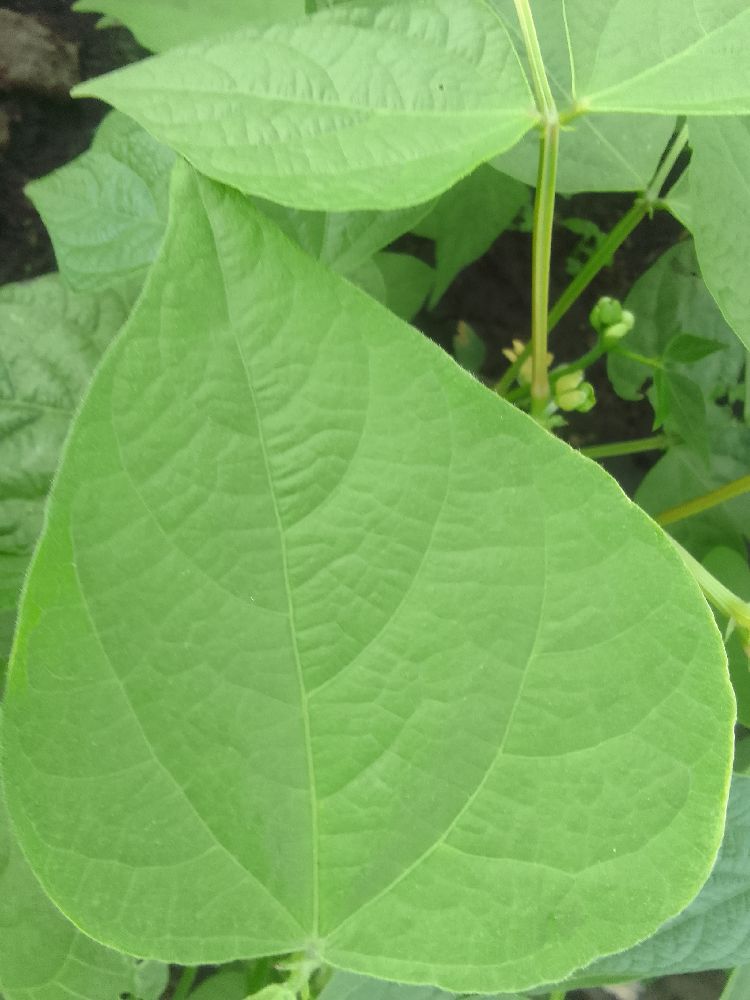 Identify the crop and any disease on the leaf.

common bean, healthy
